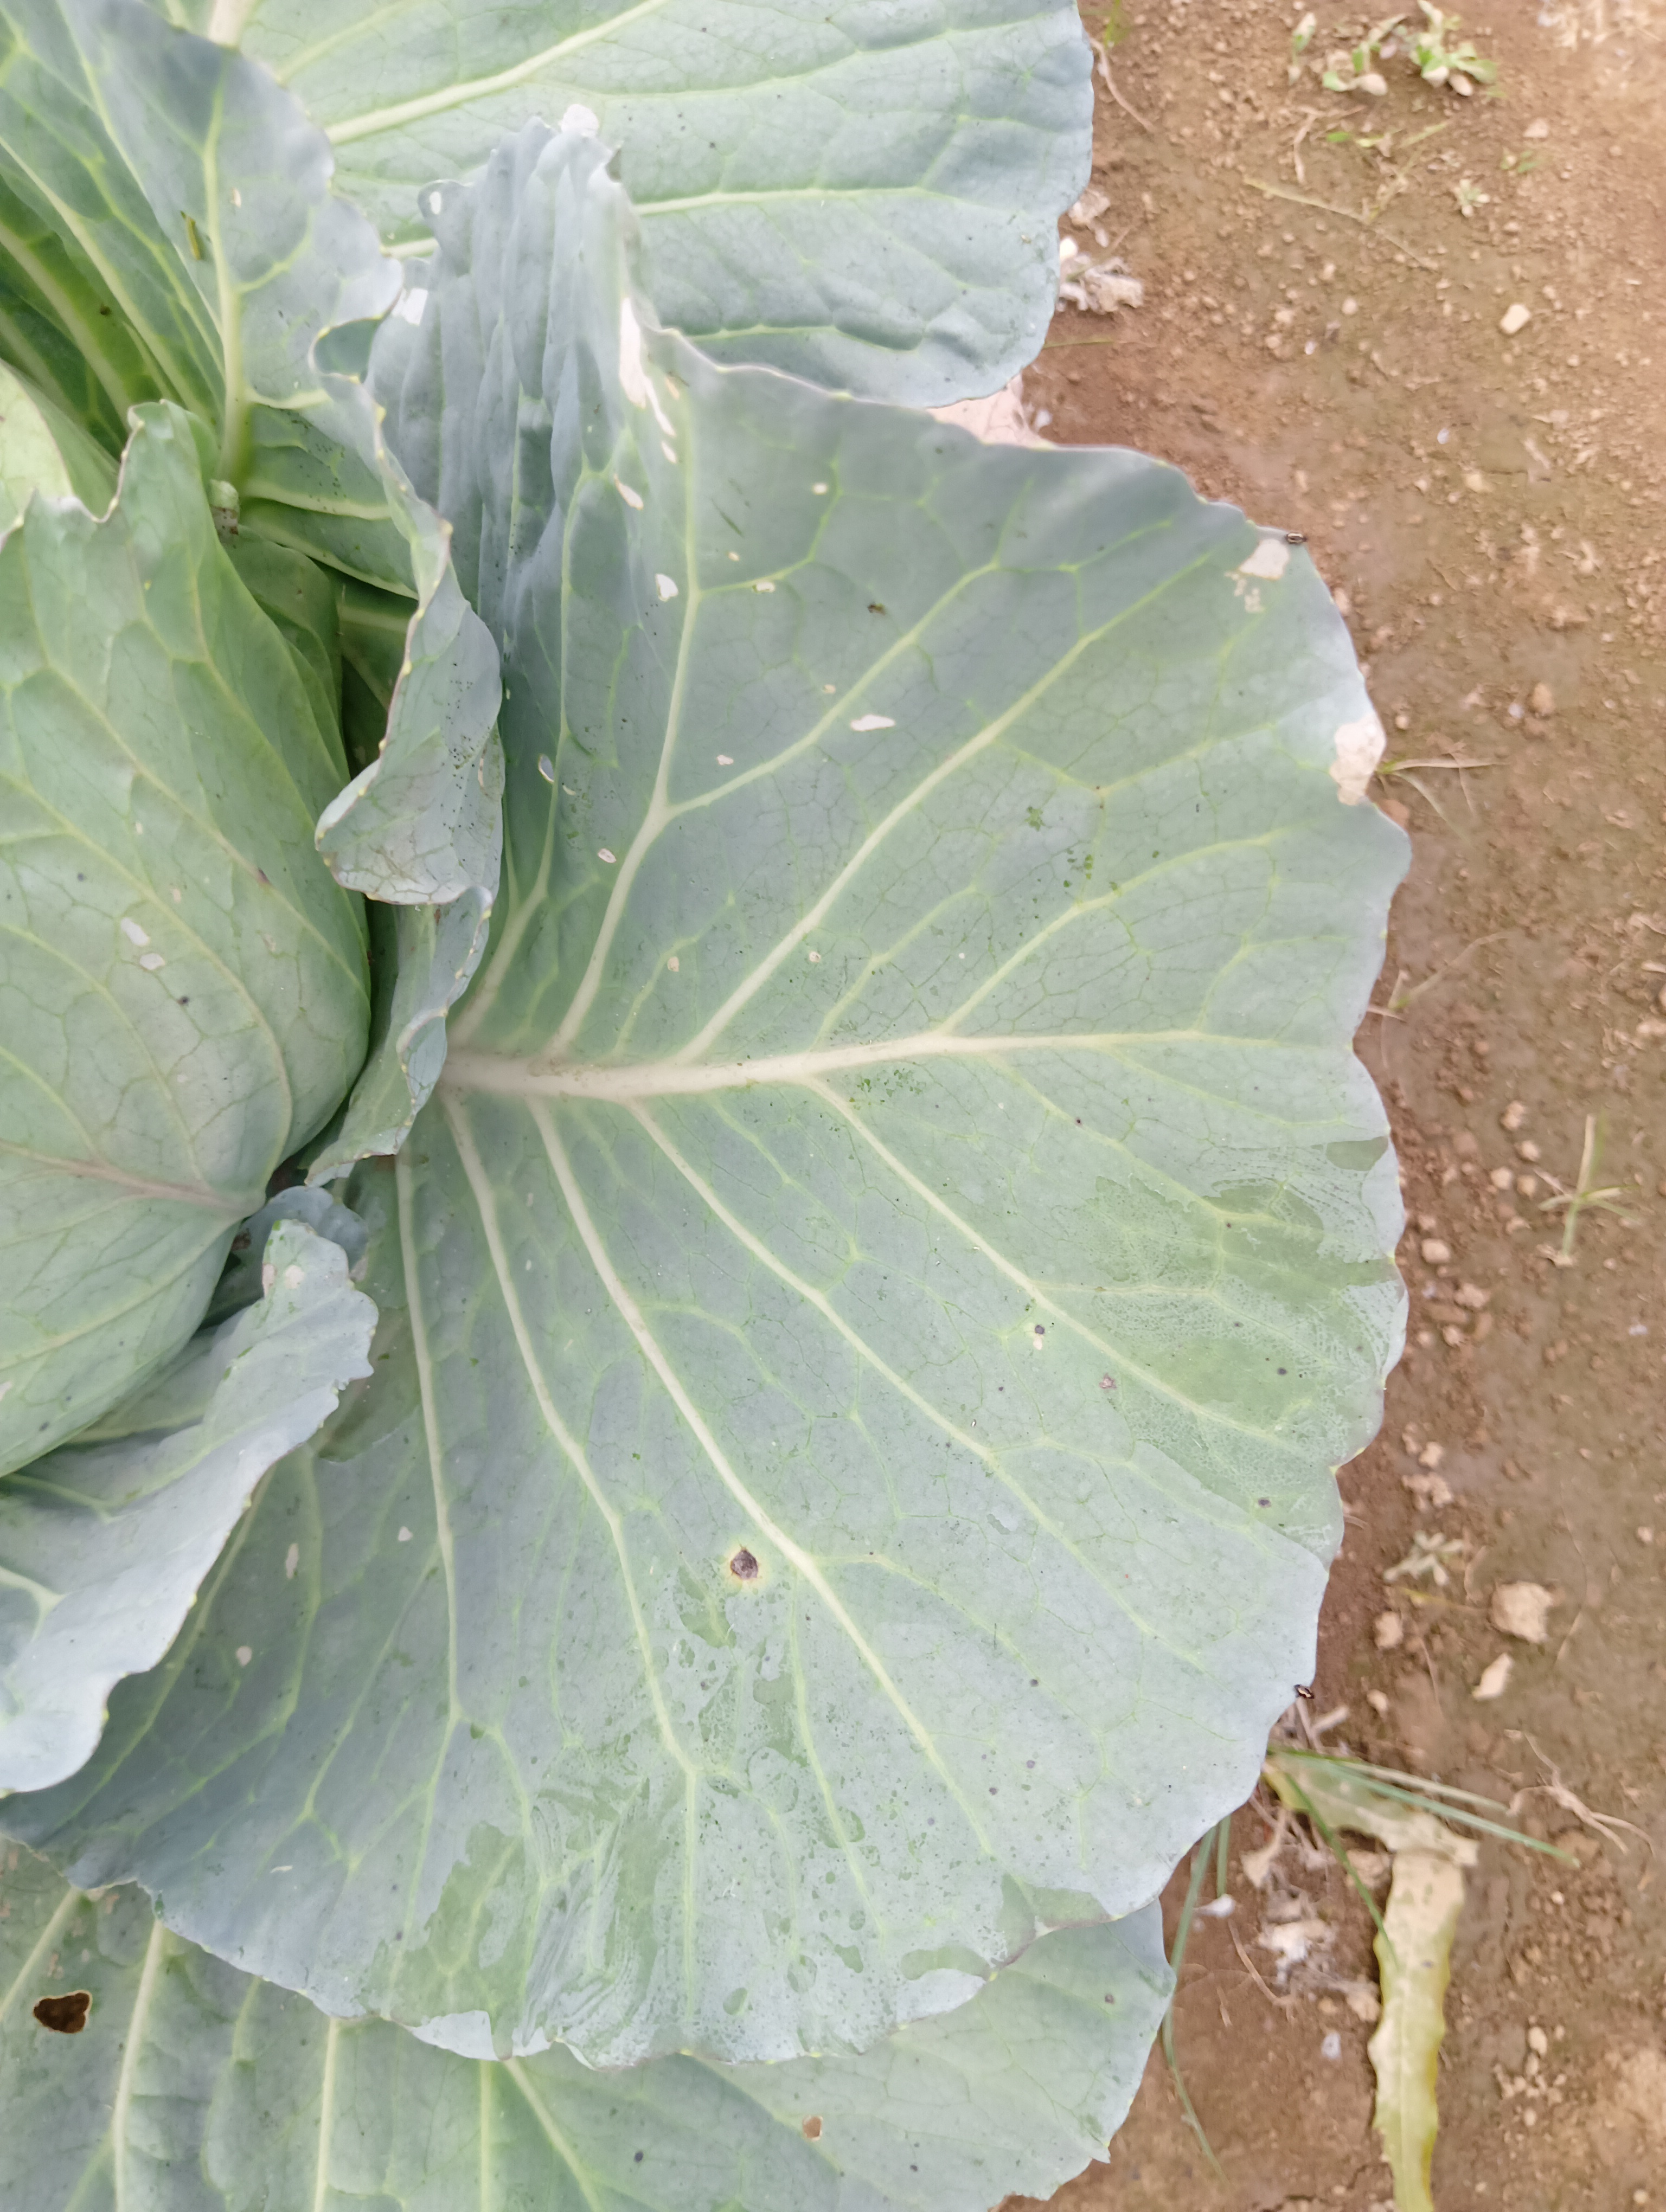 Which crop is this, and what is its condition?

cabbage, healthy
